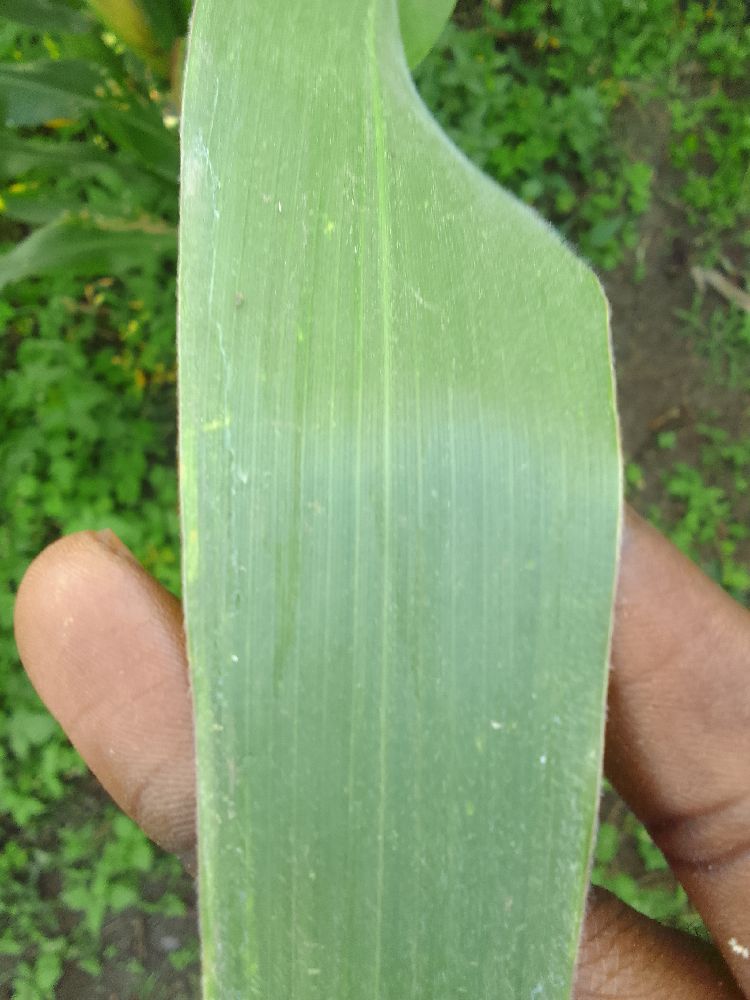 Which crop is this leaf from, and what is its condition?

maize, healthy
